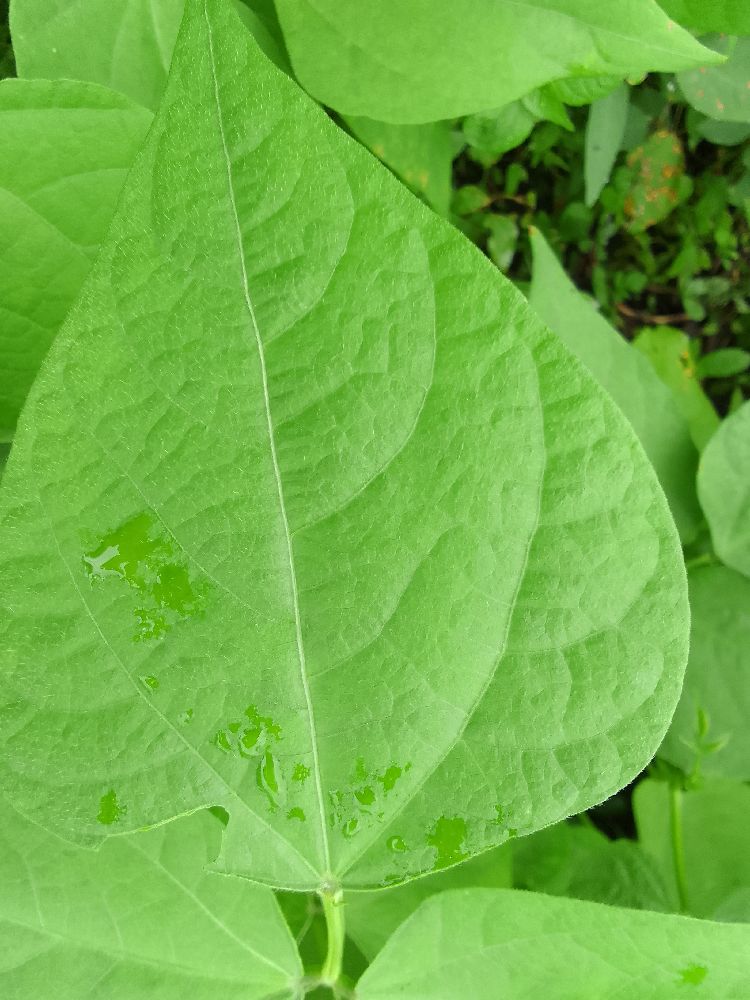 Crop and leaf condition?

common bean, healthy
